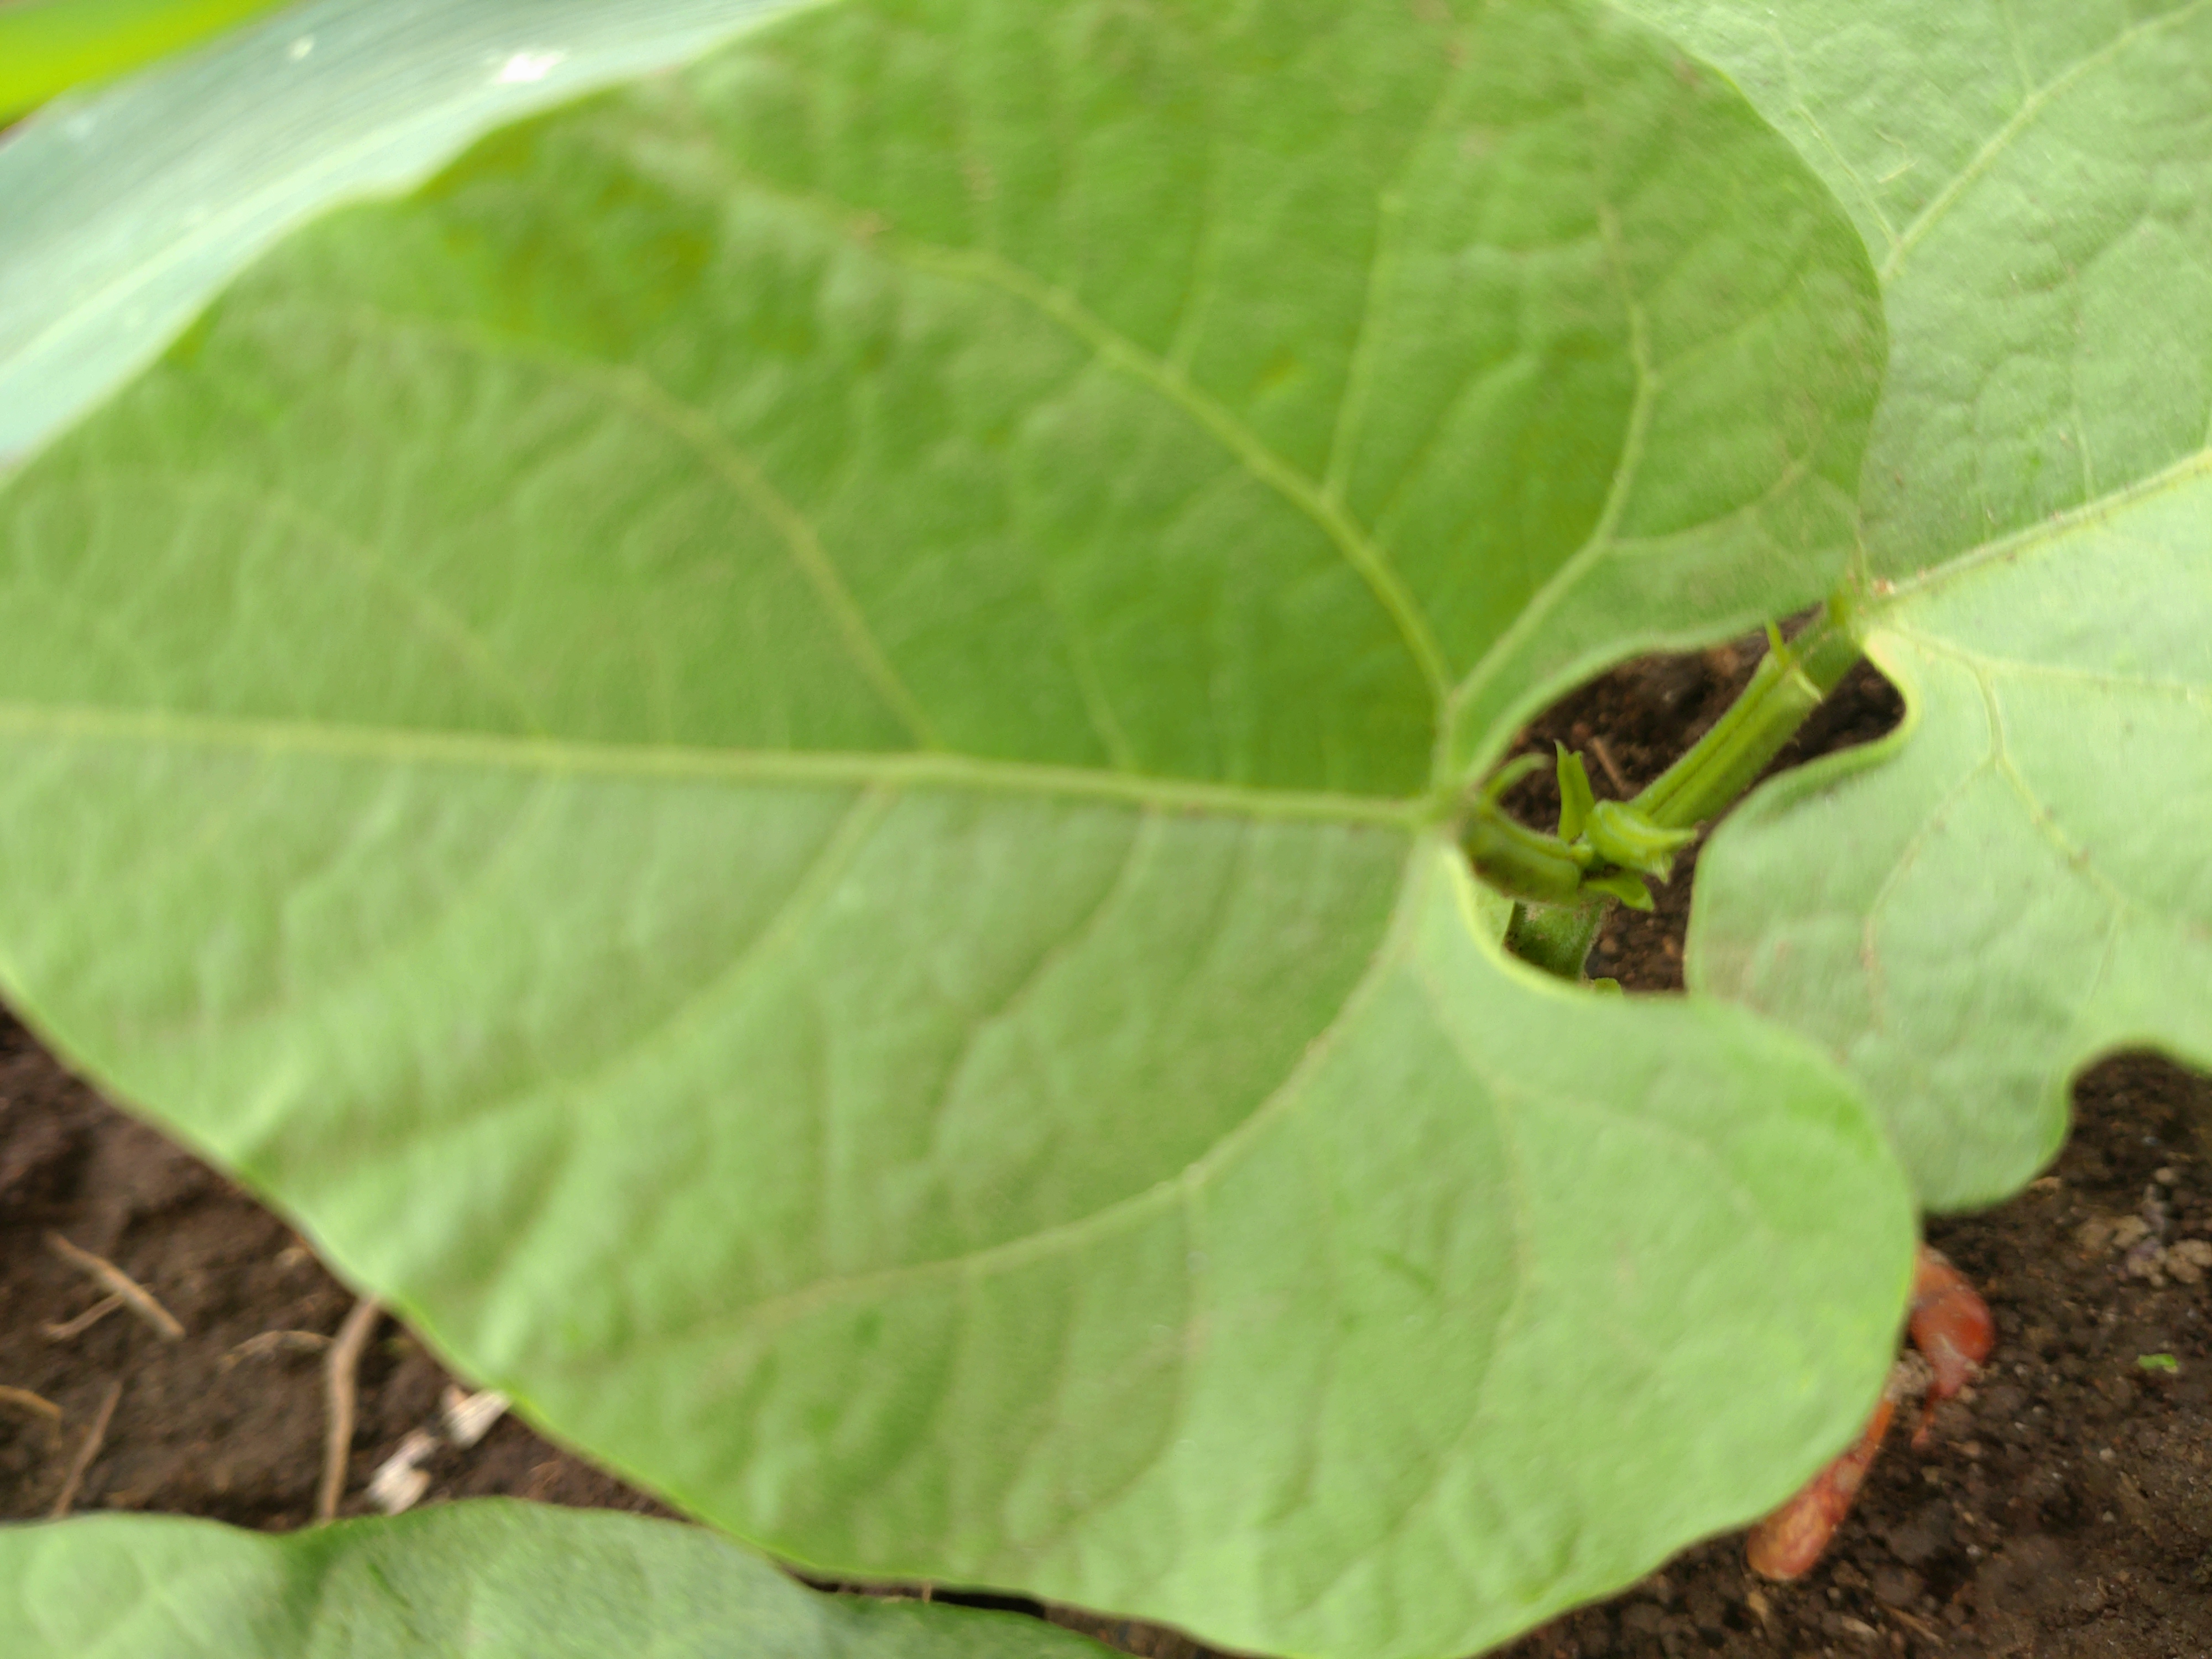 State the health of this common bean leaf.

healthy
